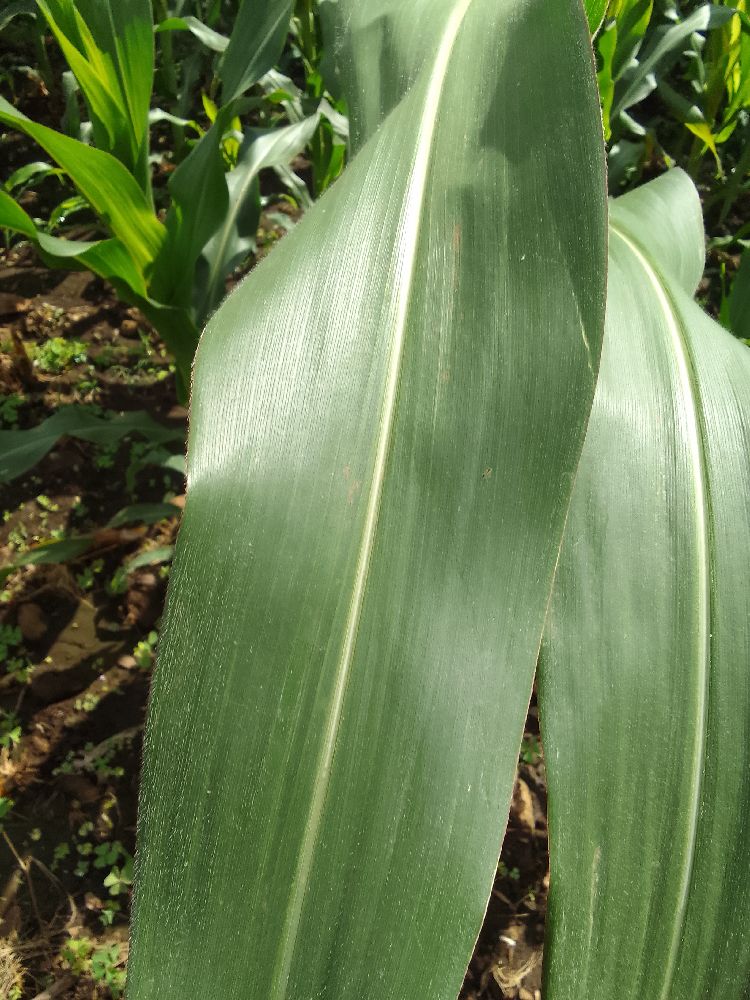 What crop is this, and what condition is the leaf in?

maize, healthy
